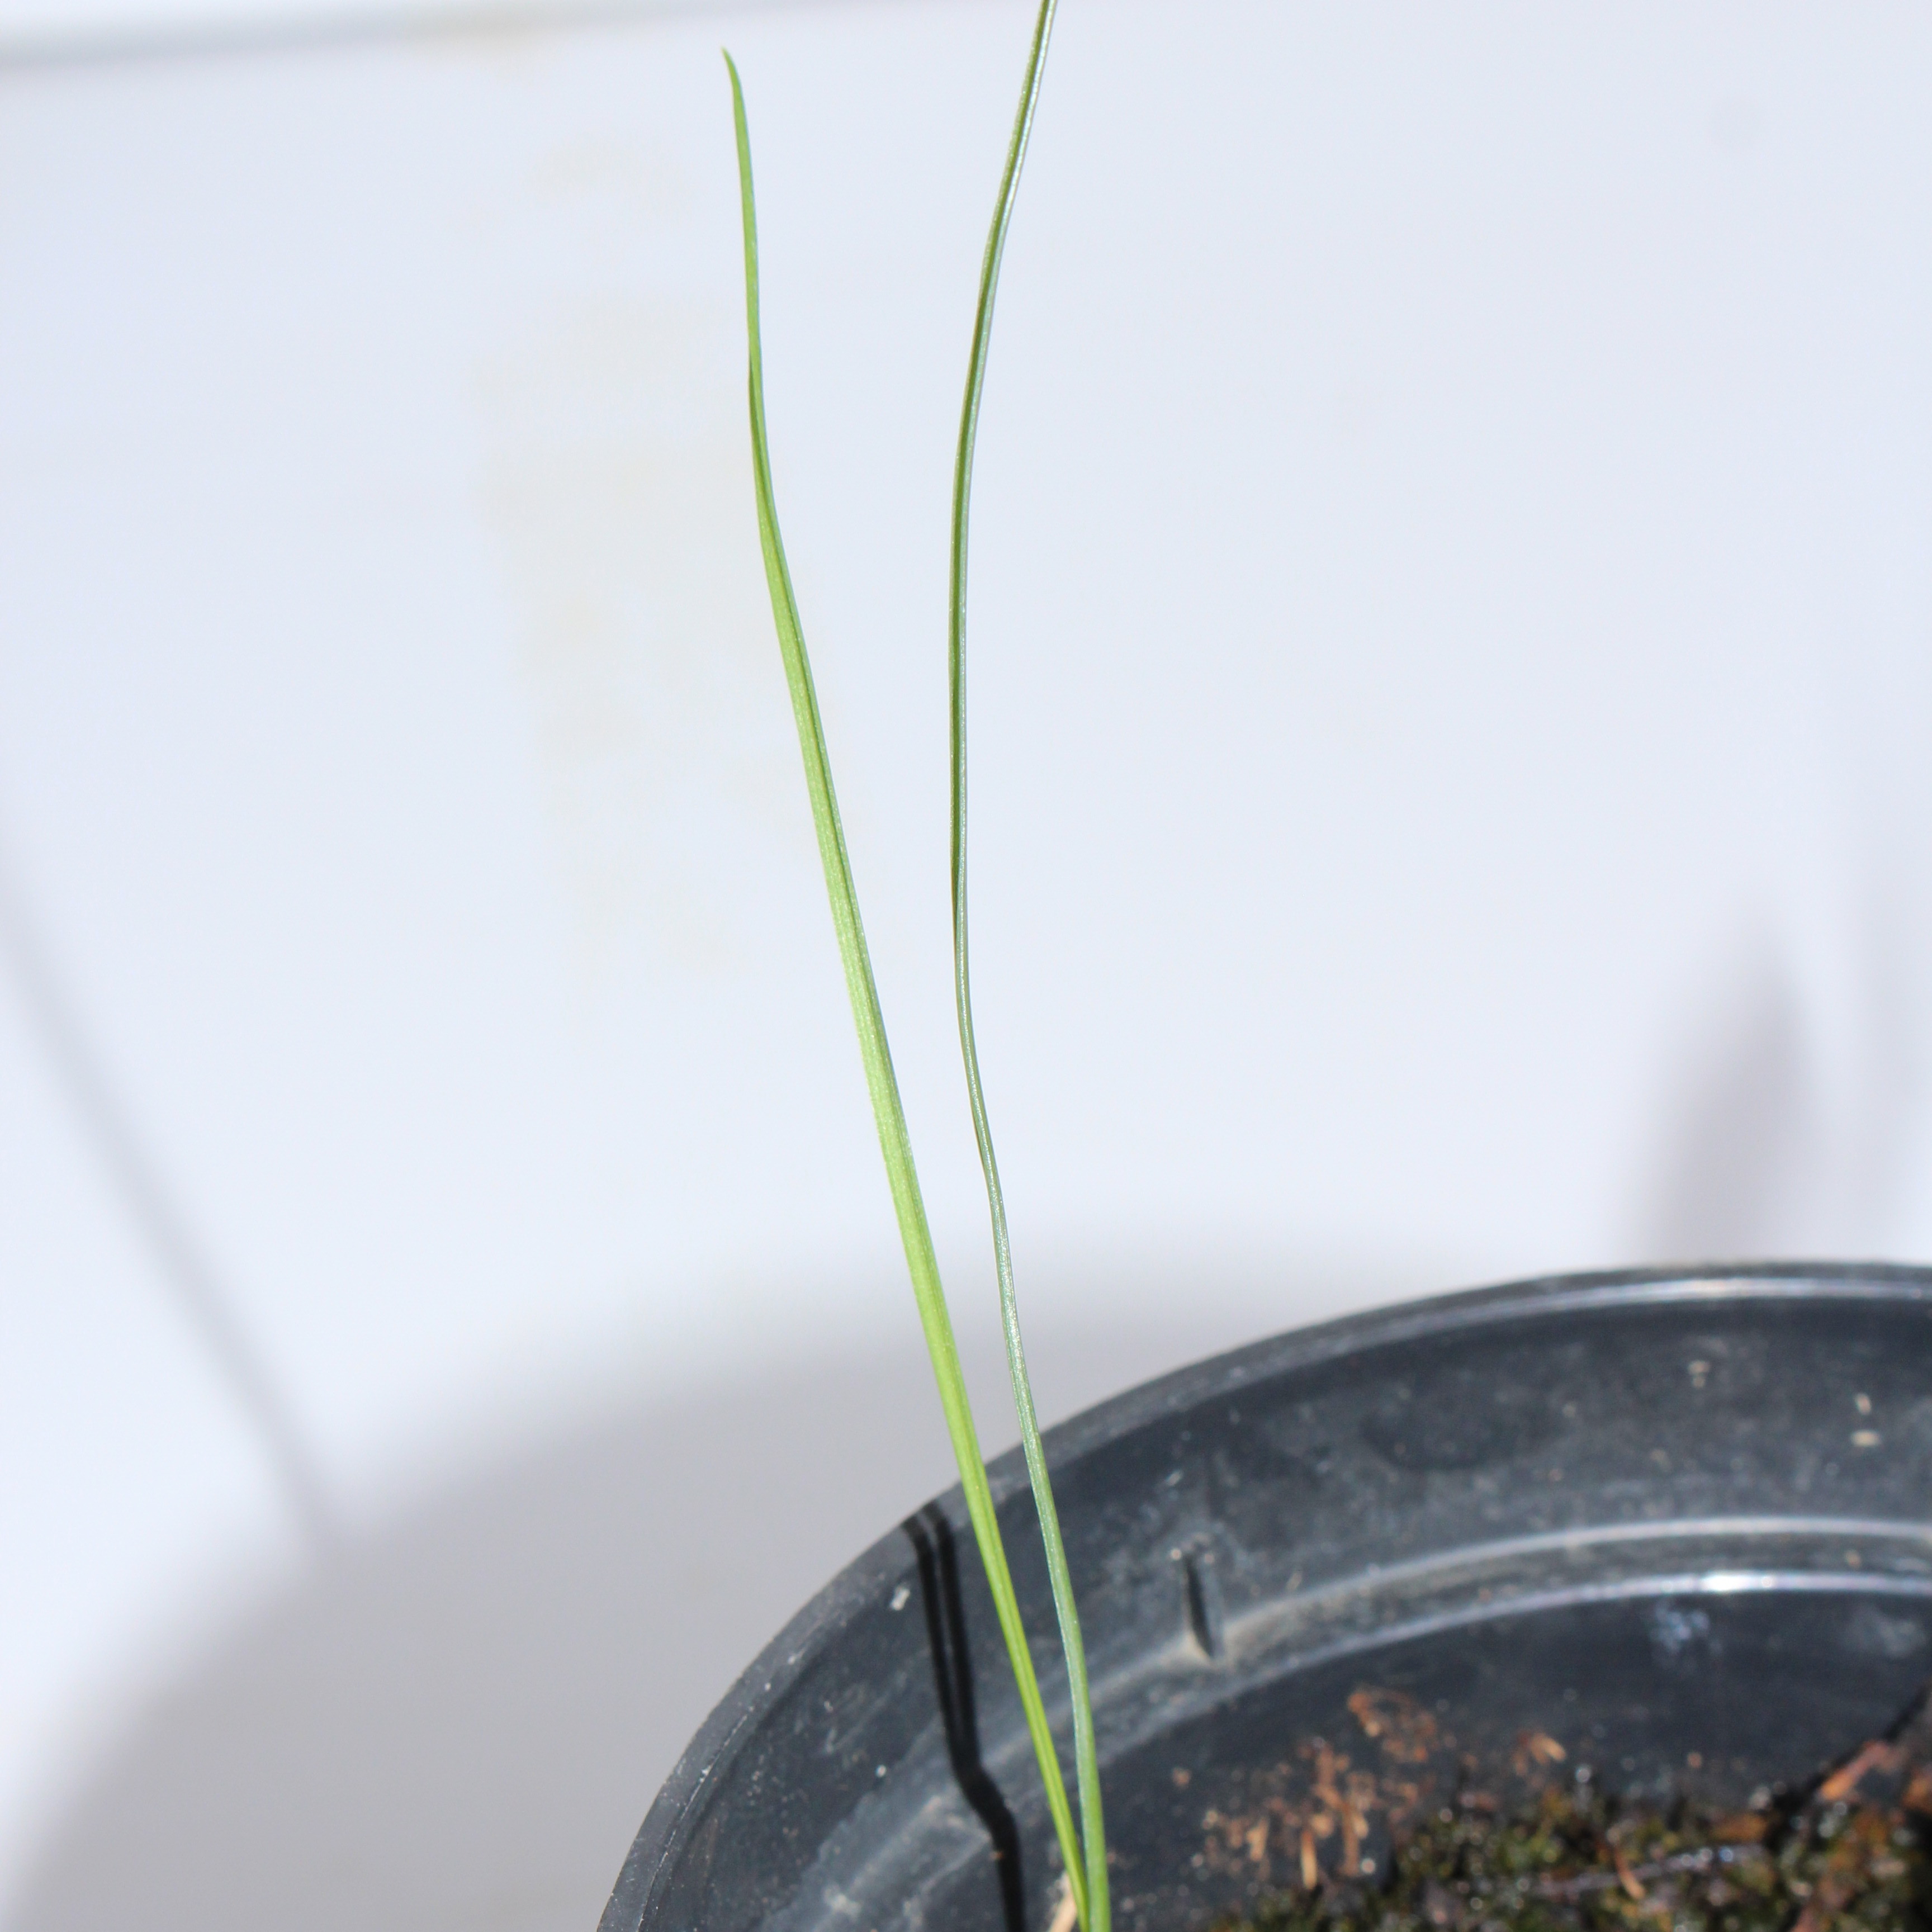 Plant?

Lolium multiflorum
